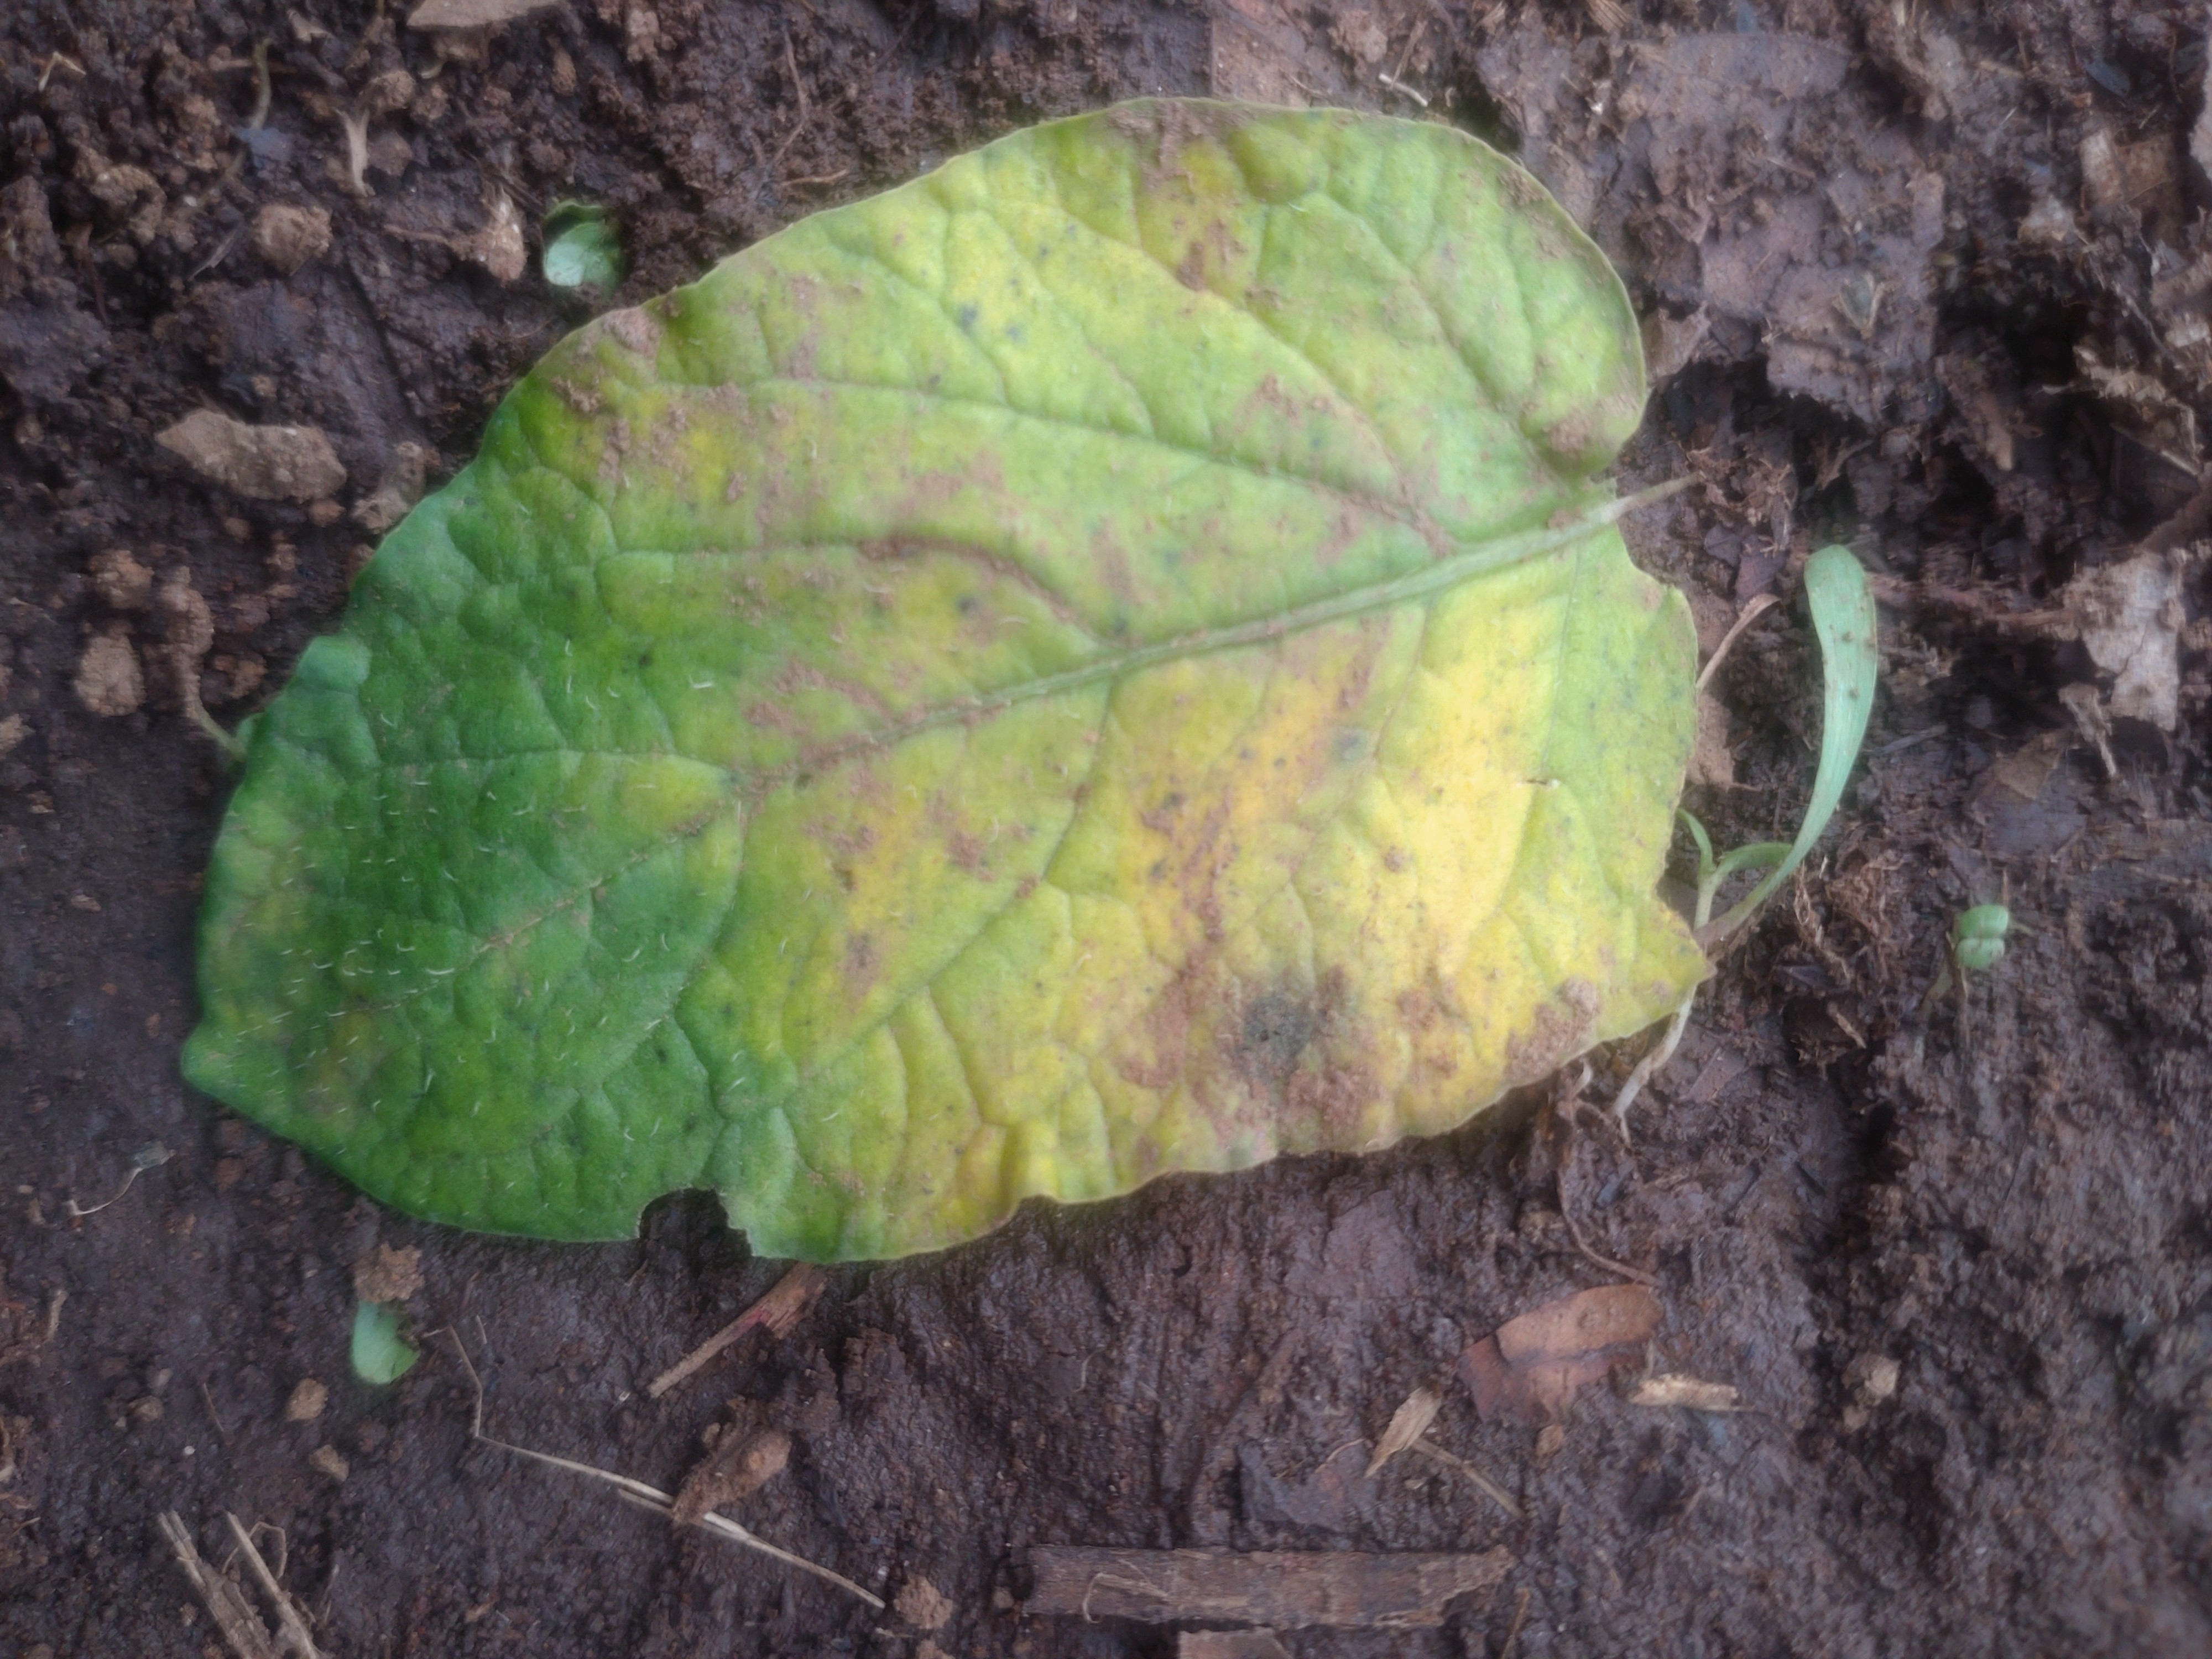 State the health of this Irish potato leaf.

late blight
